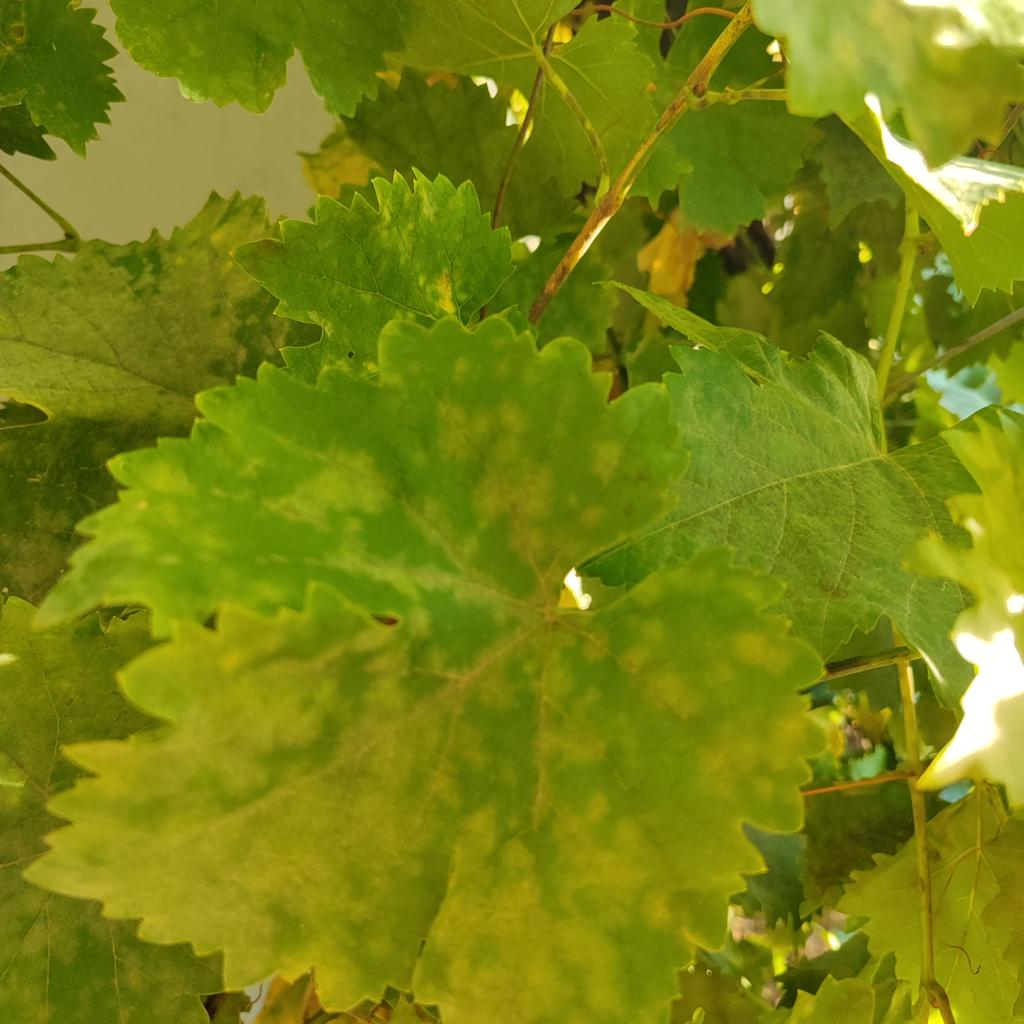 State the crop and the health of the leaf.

grapevine, powdery mildew
